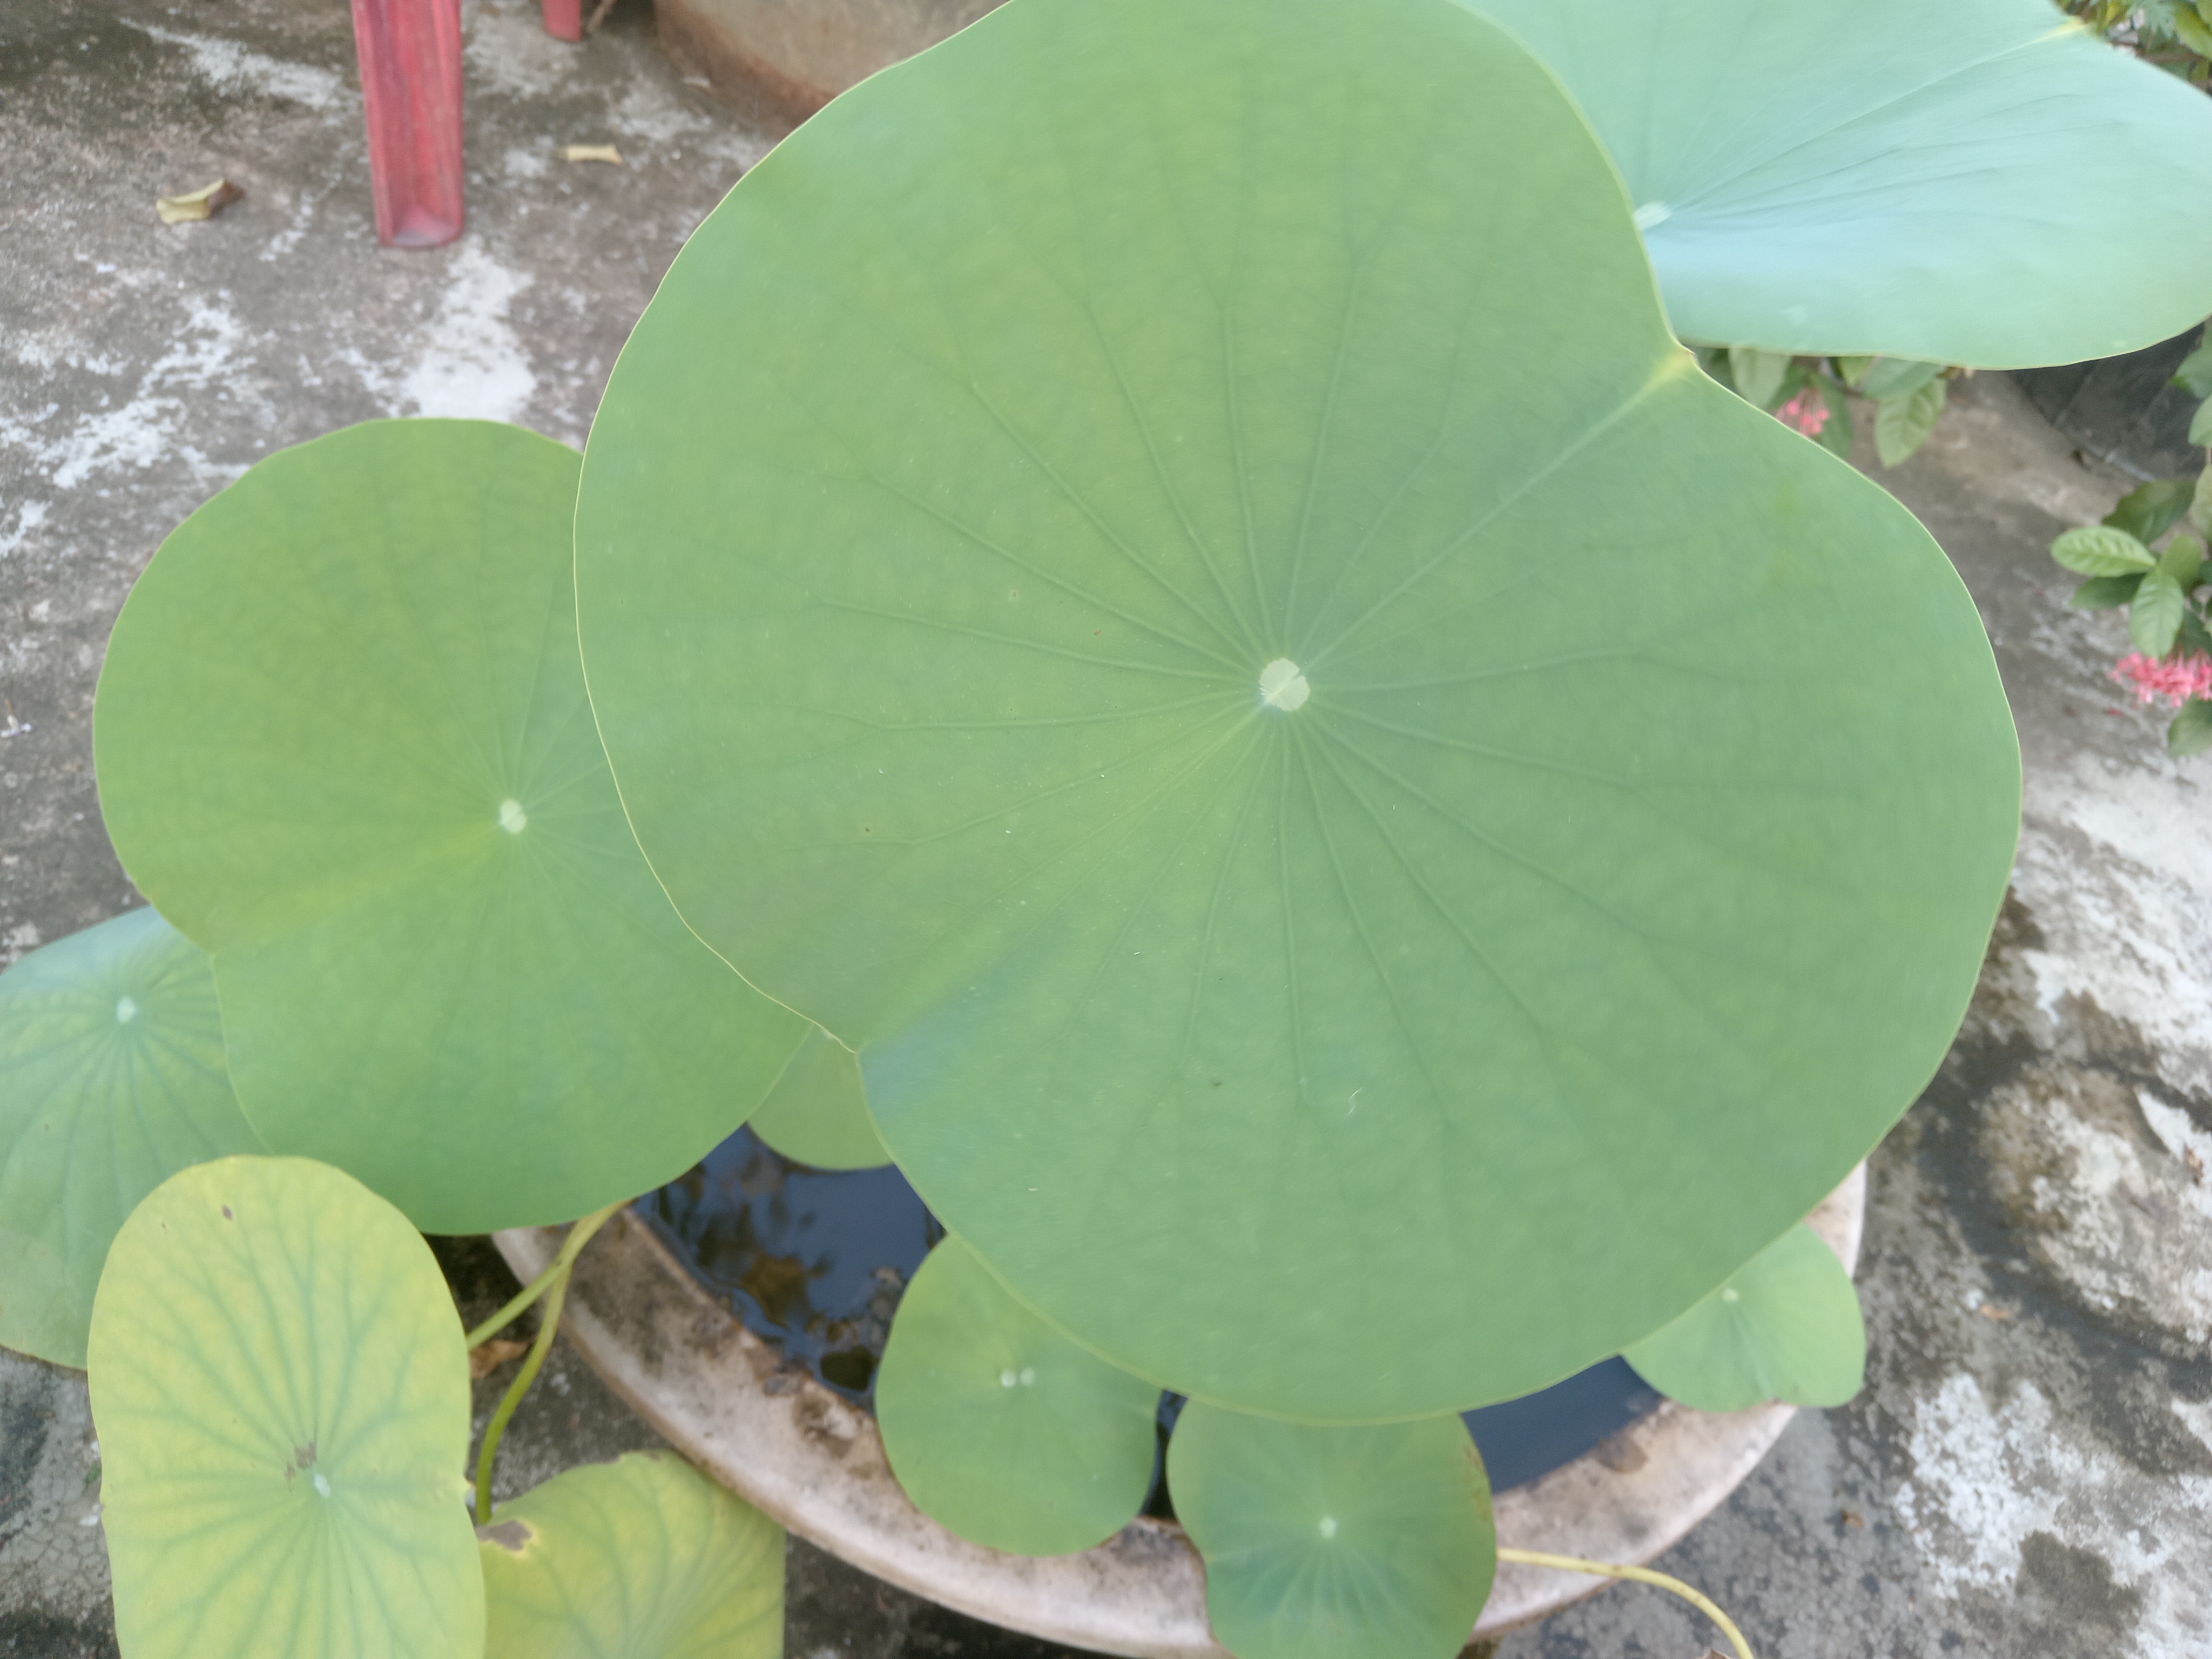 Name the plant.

lotus
